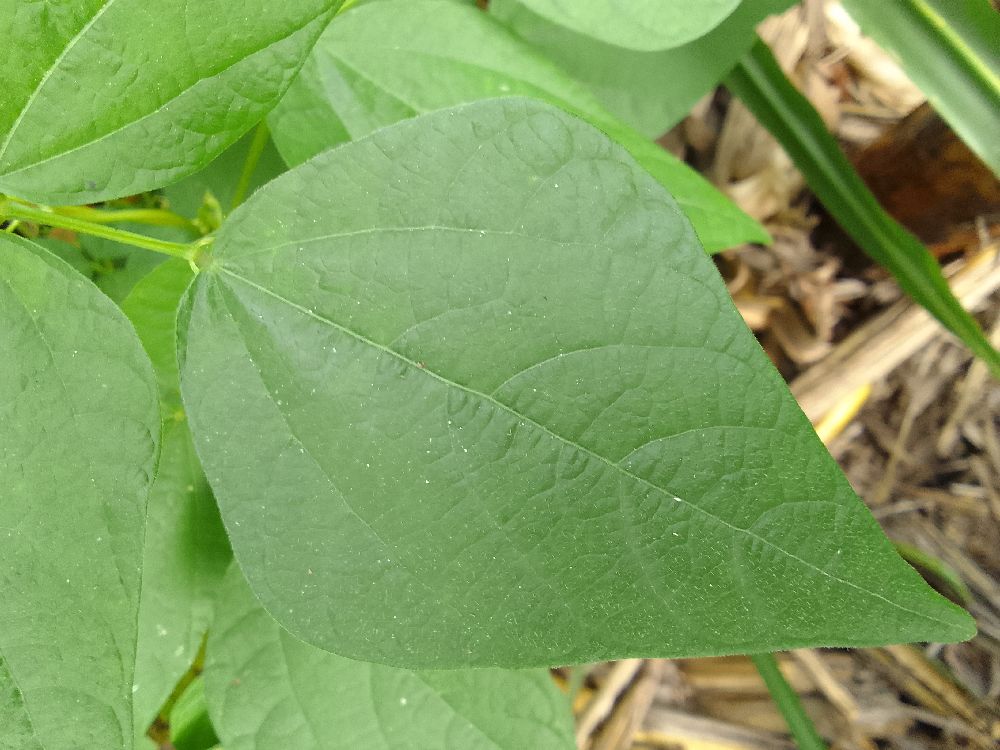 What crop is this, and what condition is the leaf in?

common bean, healthy
